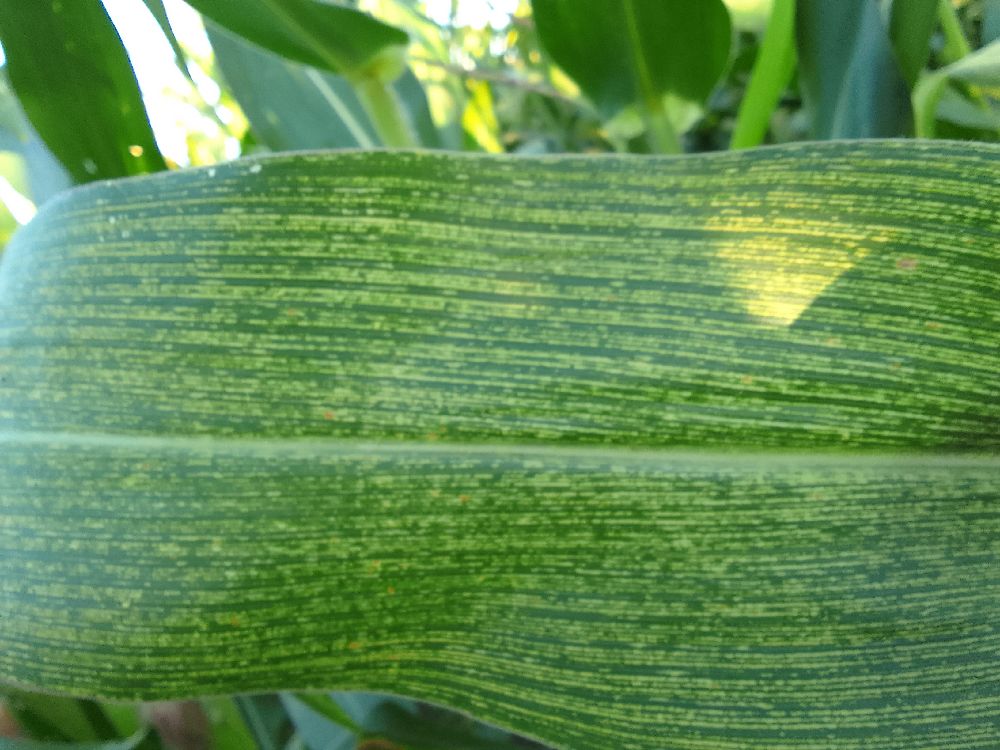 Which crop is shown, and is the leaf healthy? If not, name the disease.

maize, maize streak virus
